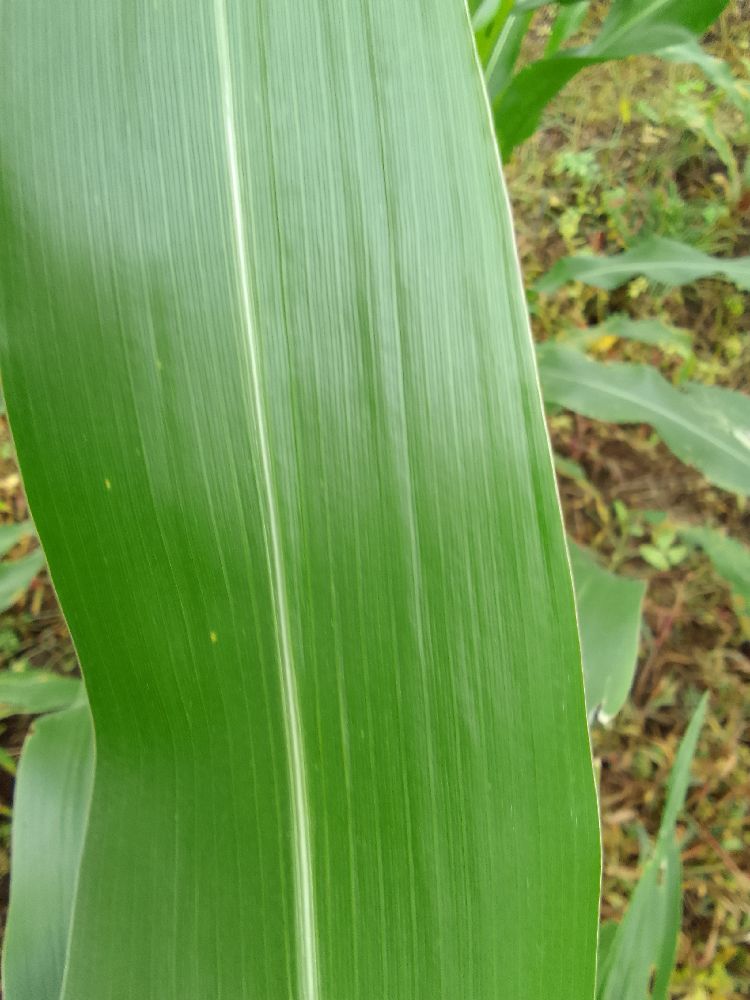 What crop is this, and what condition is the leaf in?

maize, healthy
